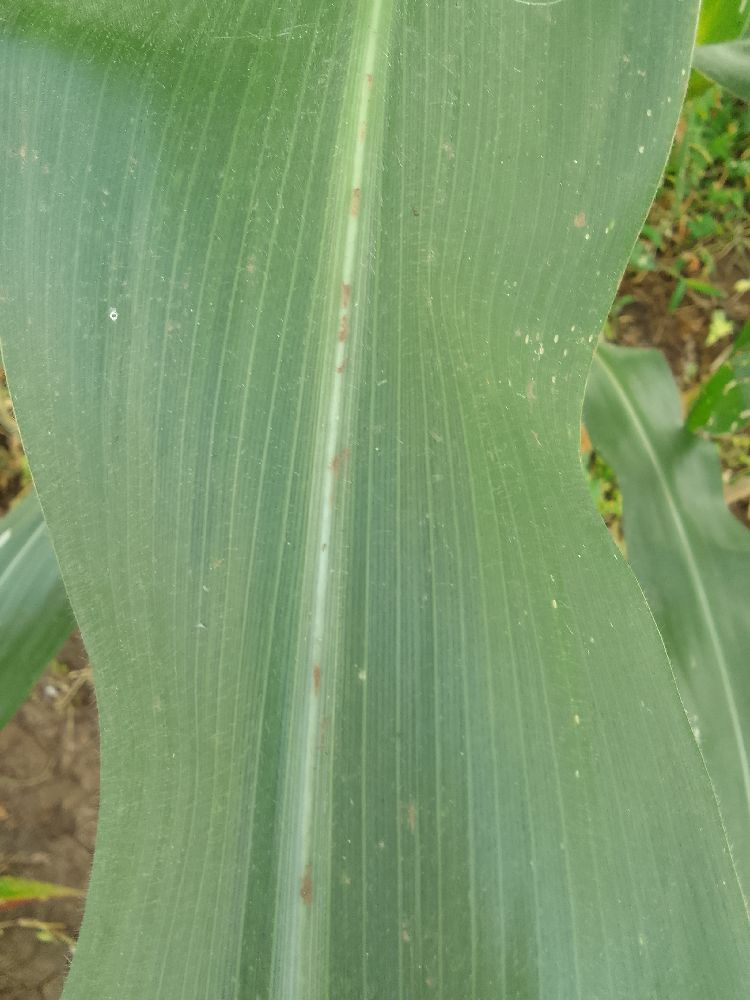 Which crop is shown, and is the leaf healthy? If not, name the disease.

maize, healthy
